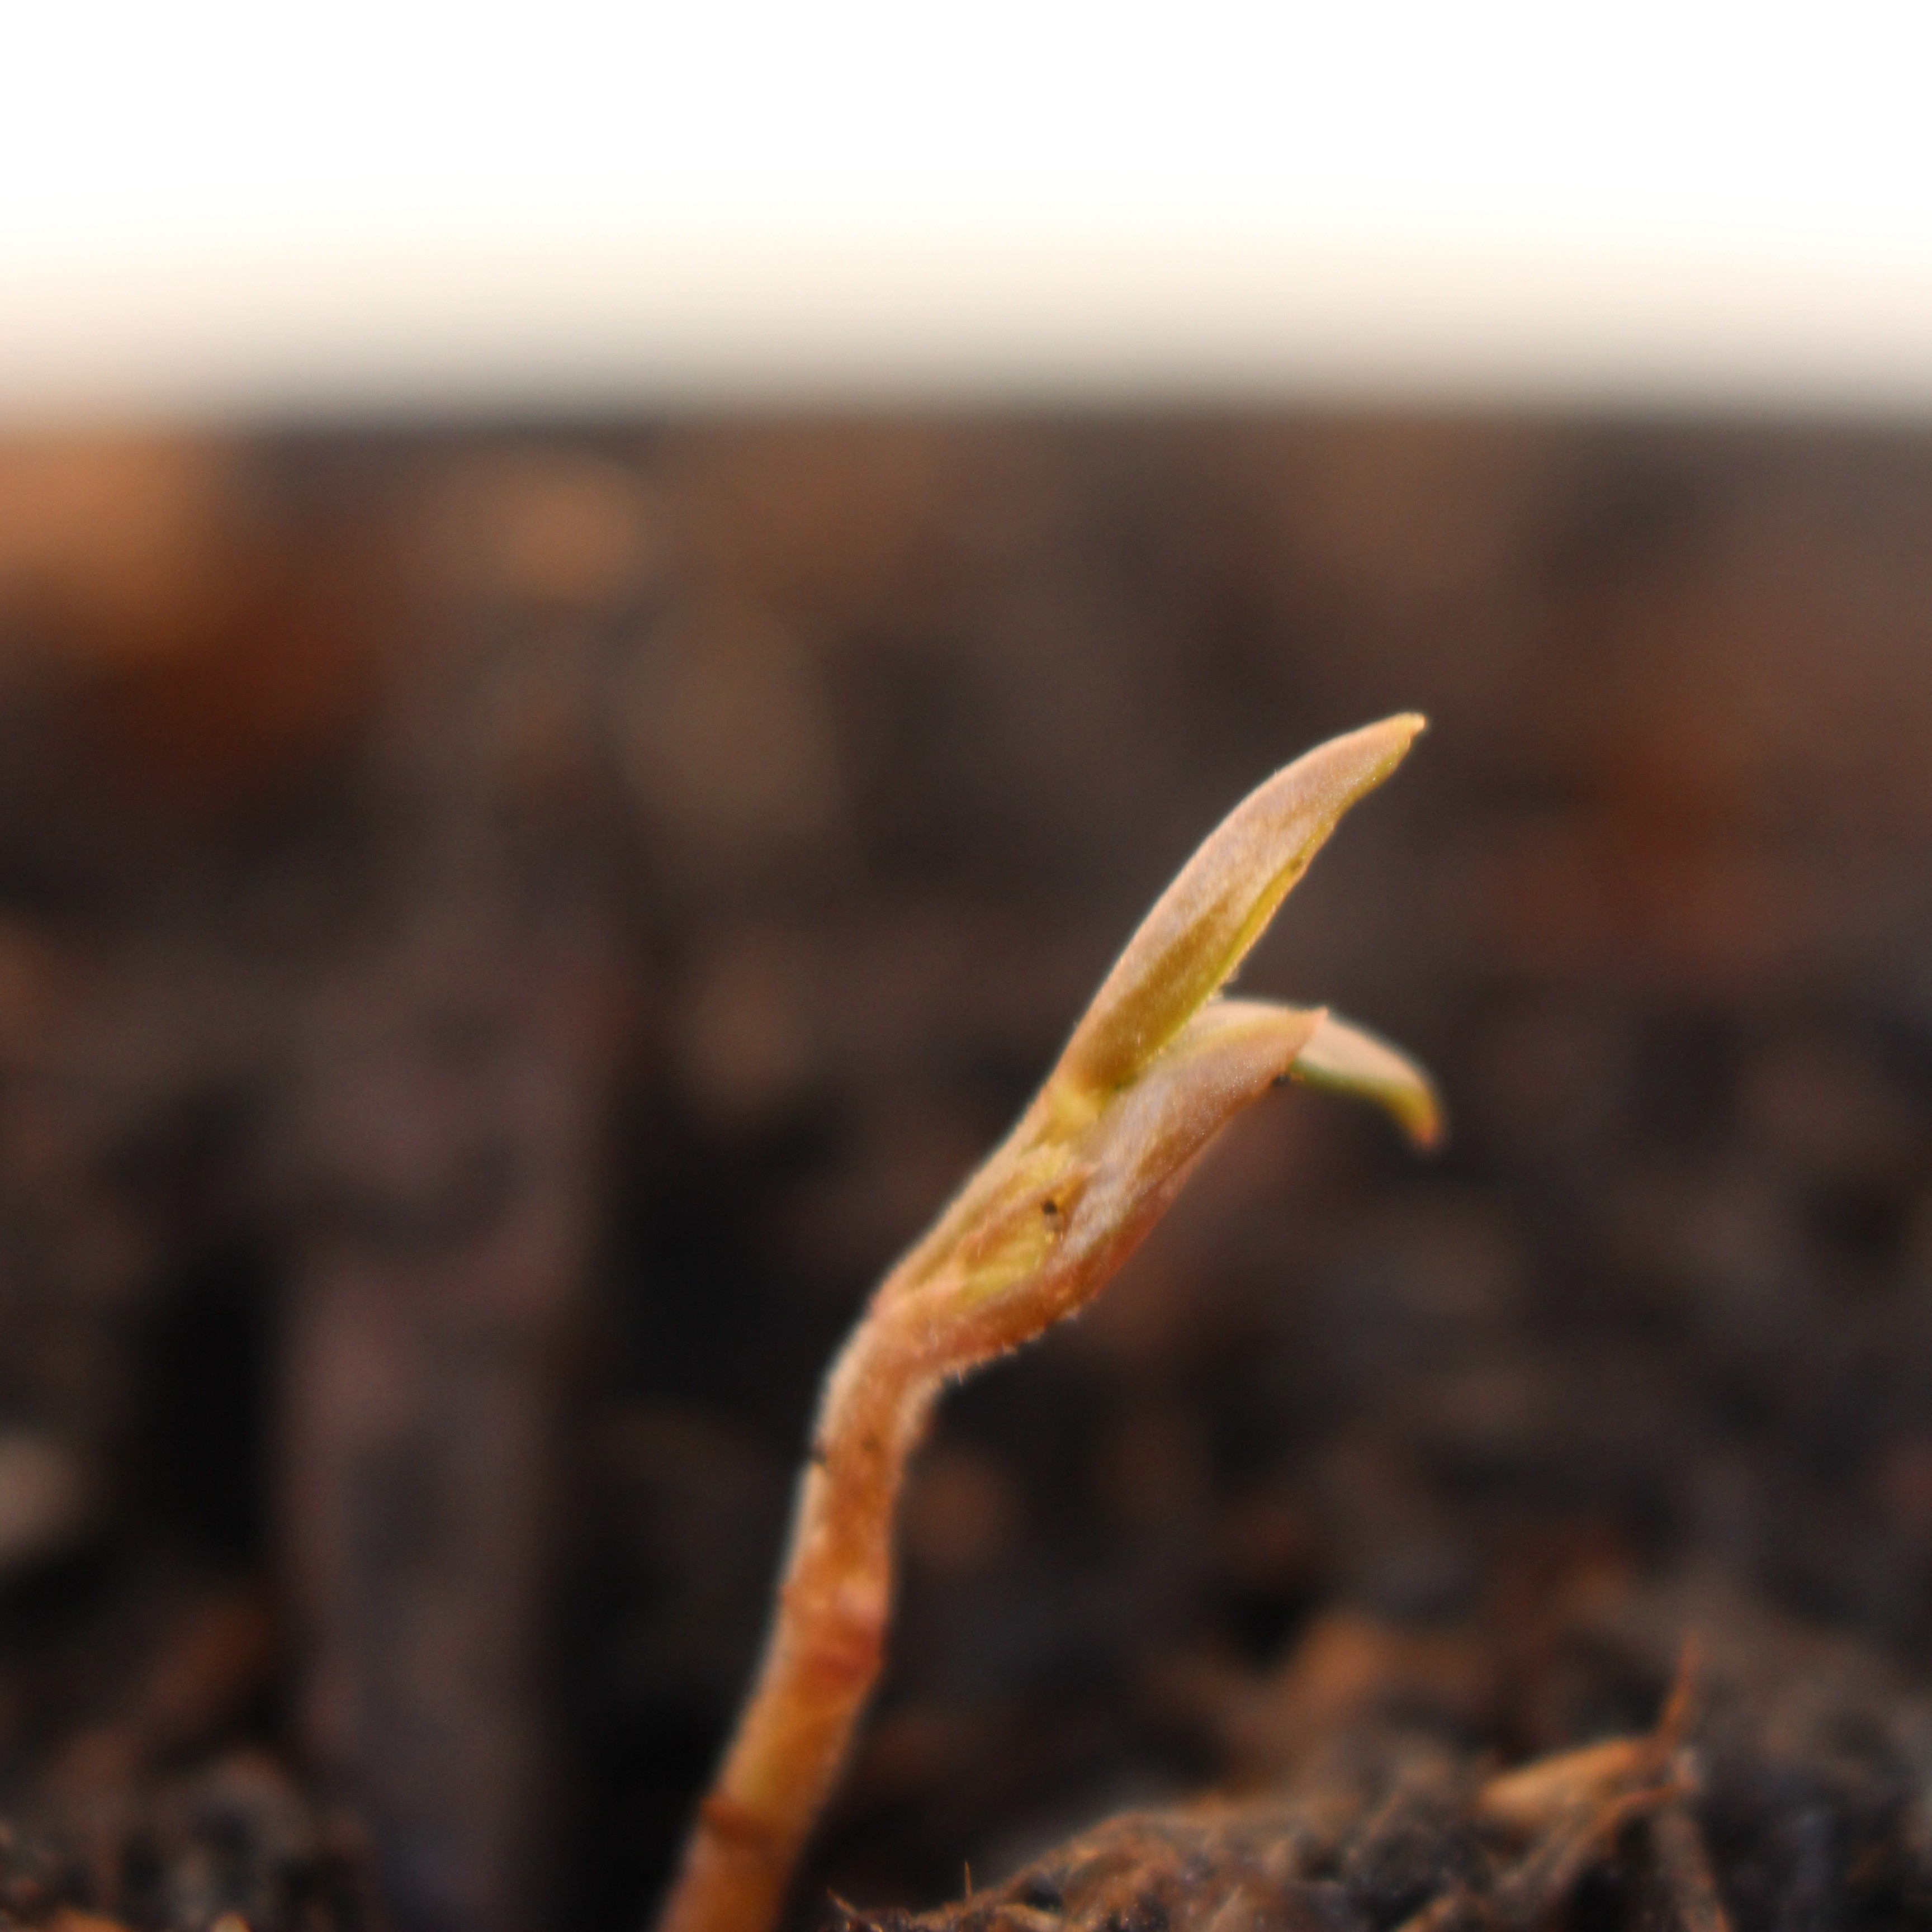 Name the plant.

Vicia sativa
